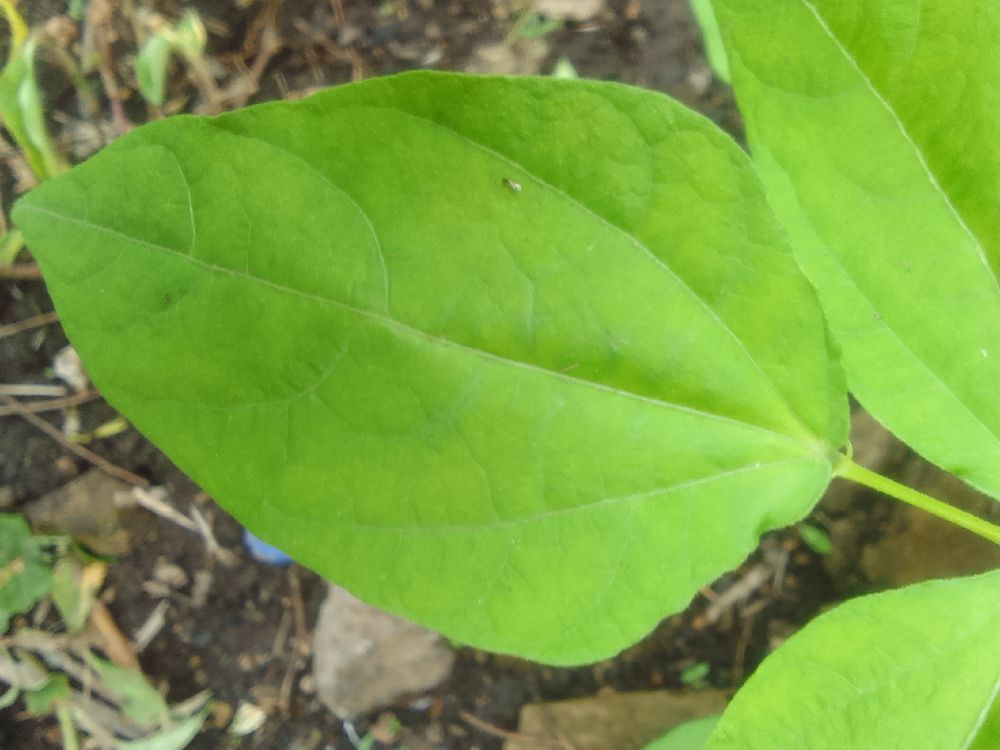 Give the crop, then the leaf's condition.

common bean, healthy
